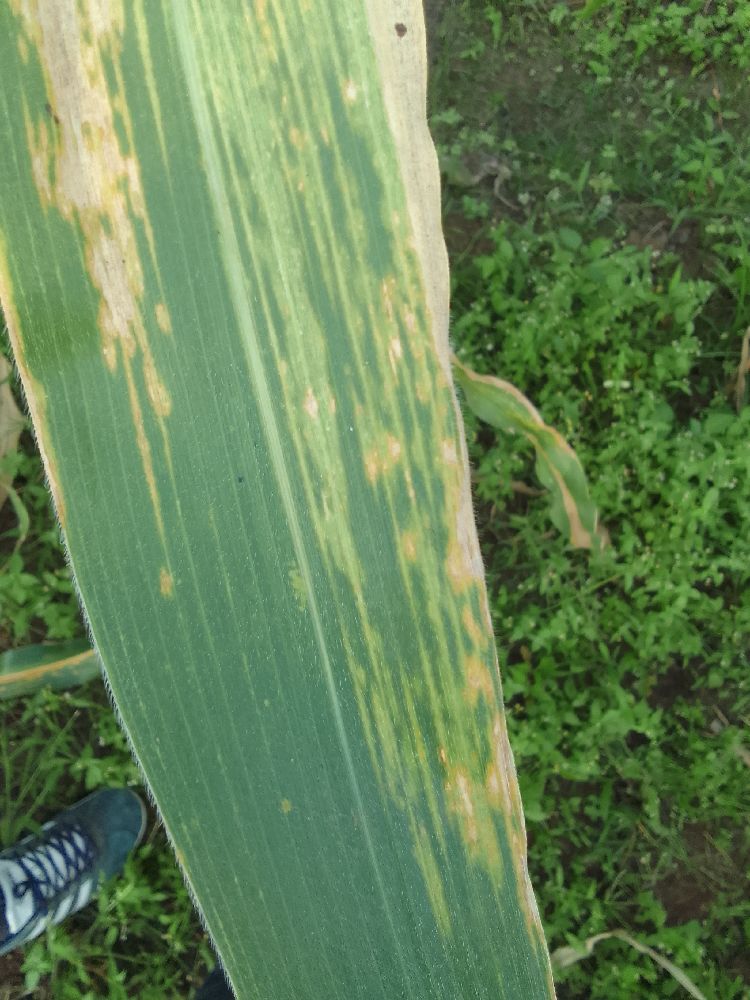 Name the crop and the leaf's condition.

maize, maize lethal necrosis
